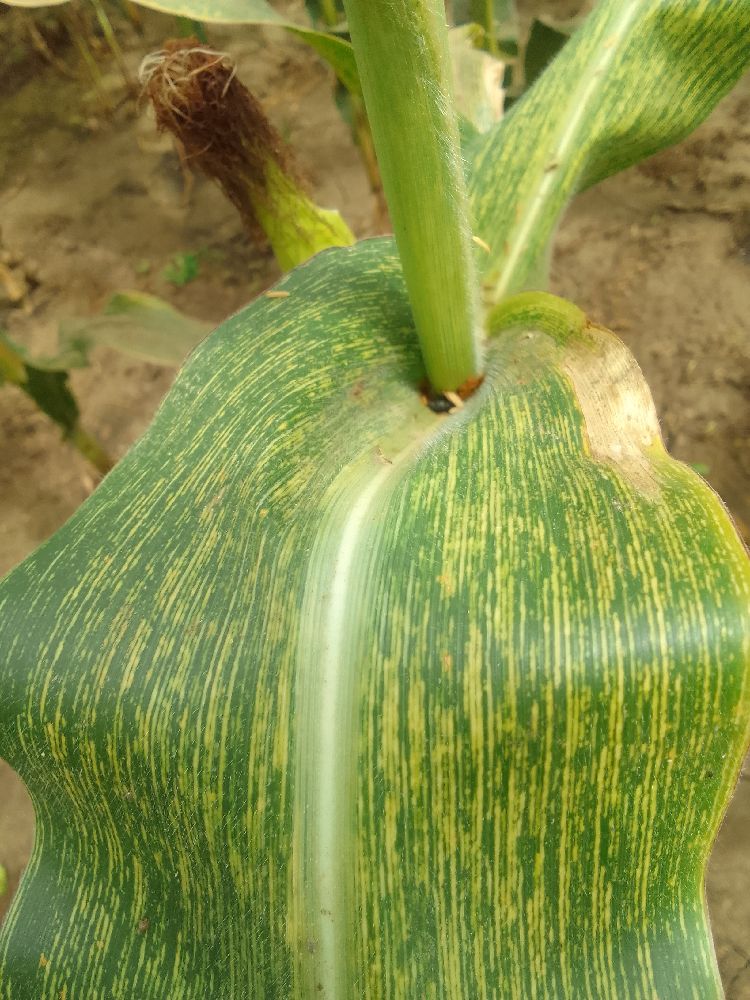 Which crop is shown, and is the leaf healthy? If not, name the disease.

maize, maize streak virus
